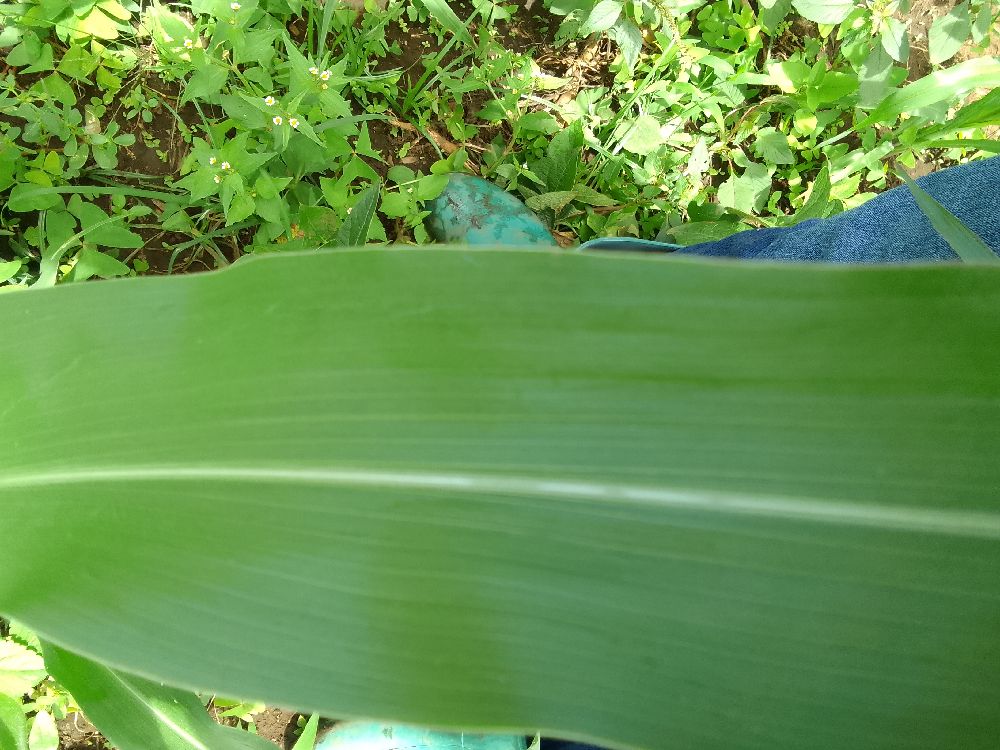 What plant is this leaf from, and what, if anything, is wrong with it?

maize, healthy
